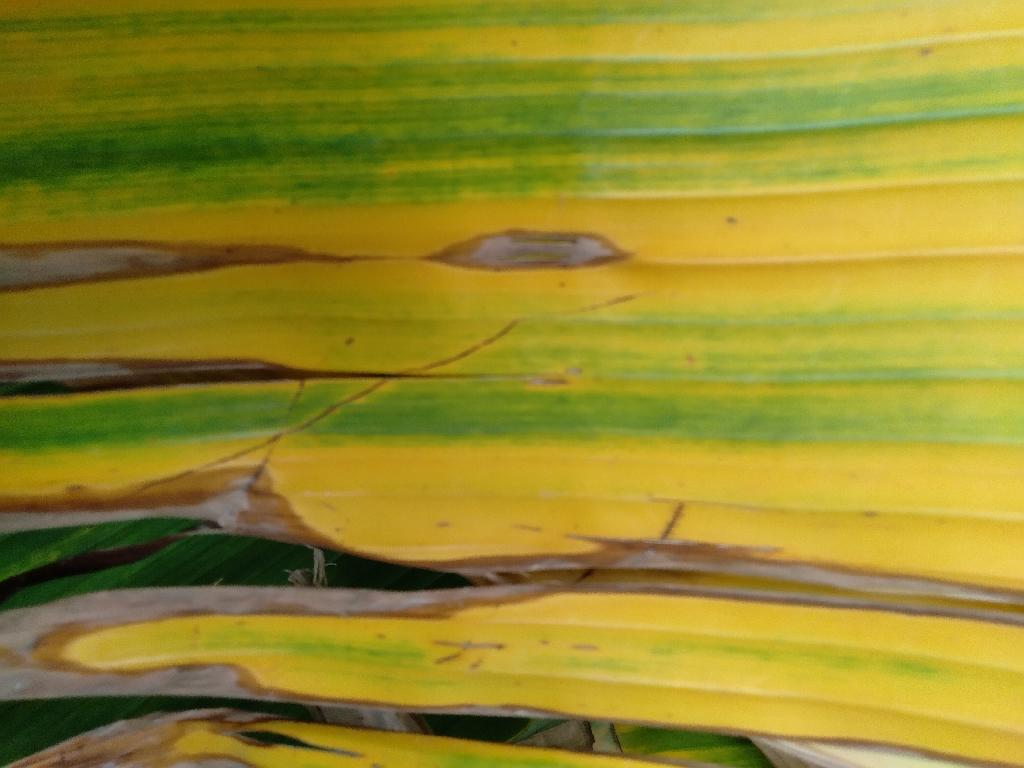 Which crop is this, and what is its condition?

banana, fusarium wilt race 1
